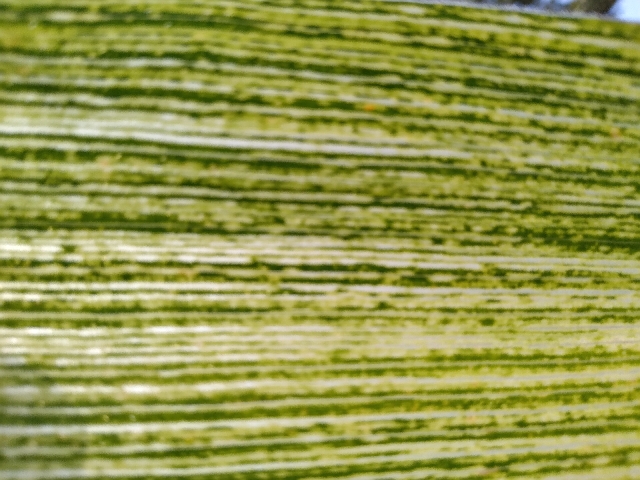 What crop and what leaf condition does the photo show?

maize, maize streak virus
